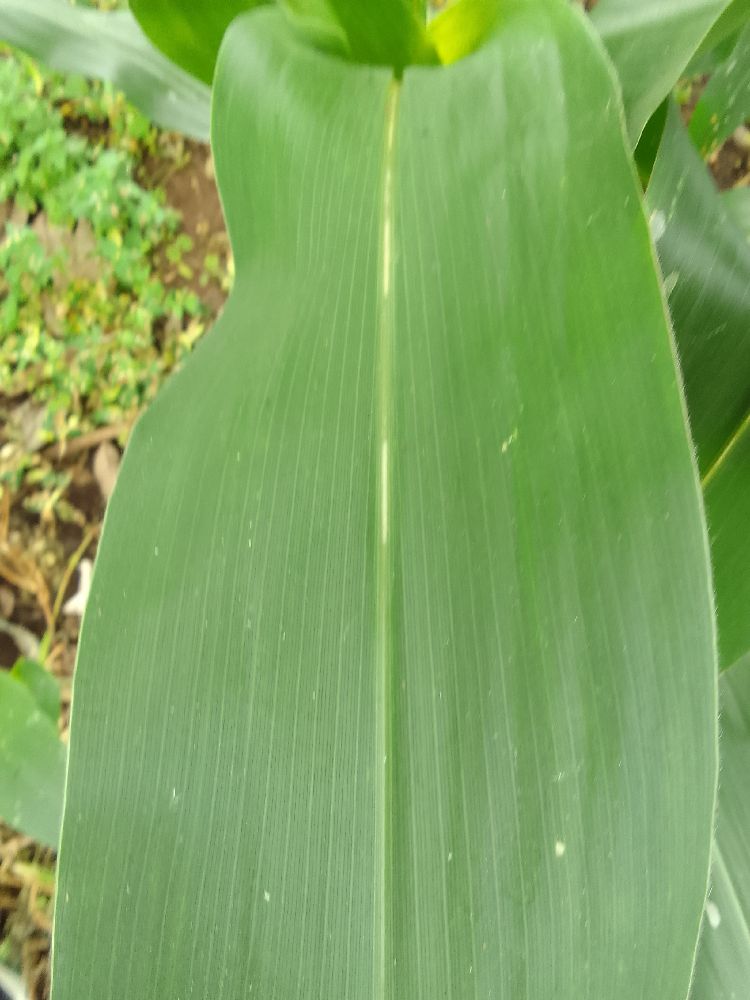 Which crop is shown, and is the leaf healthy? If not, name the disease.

maize, healthy
